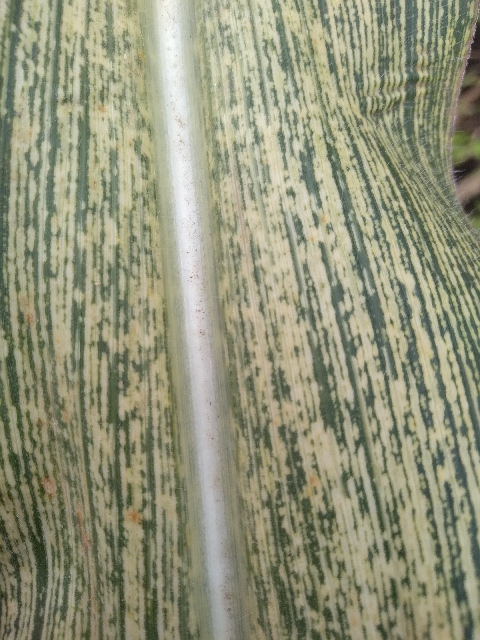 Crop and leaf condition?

maize, maize streak virus
